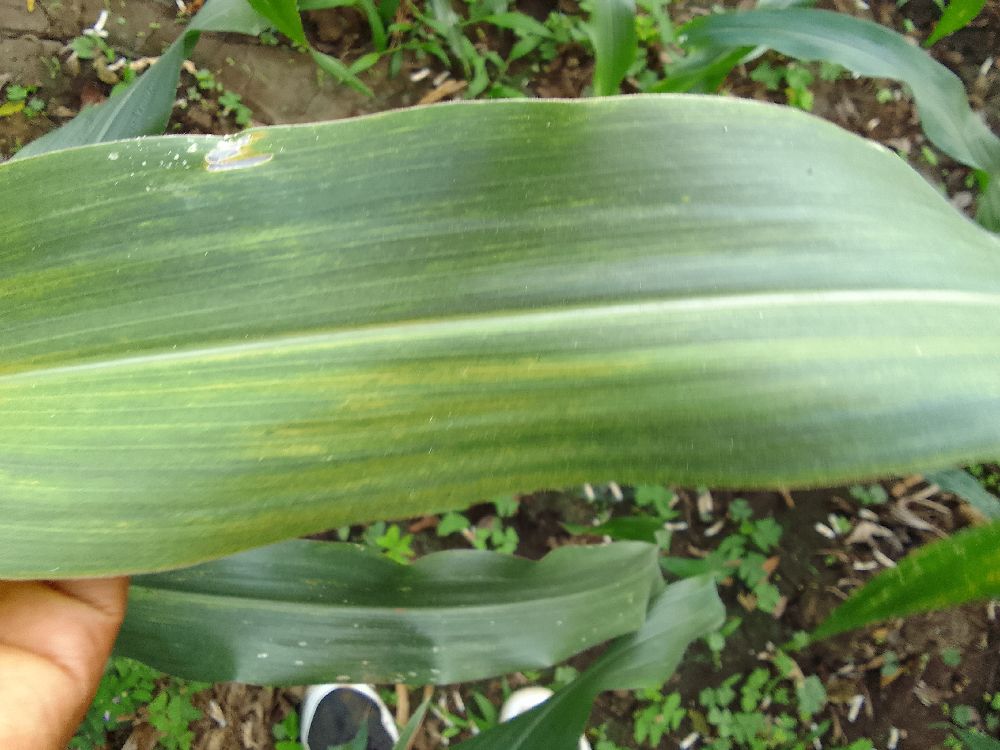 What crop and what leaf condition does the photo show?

maize, maize lethal necrosis
